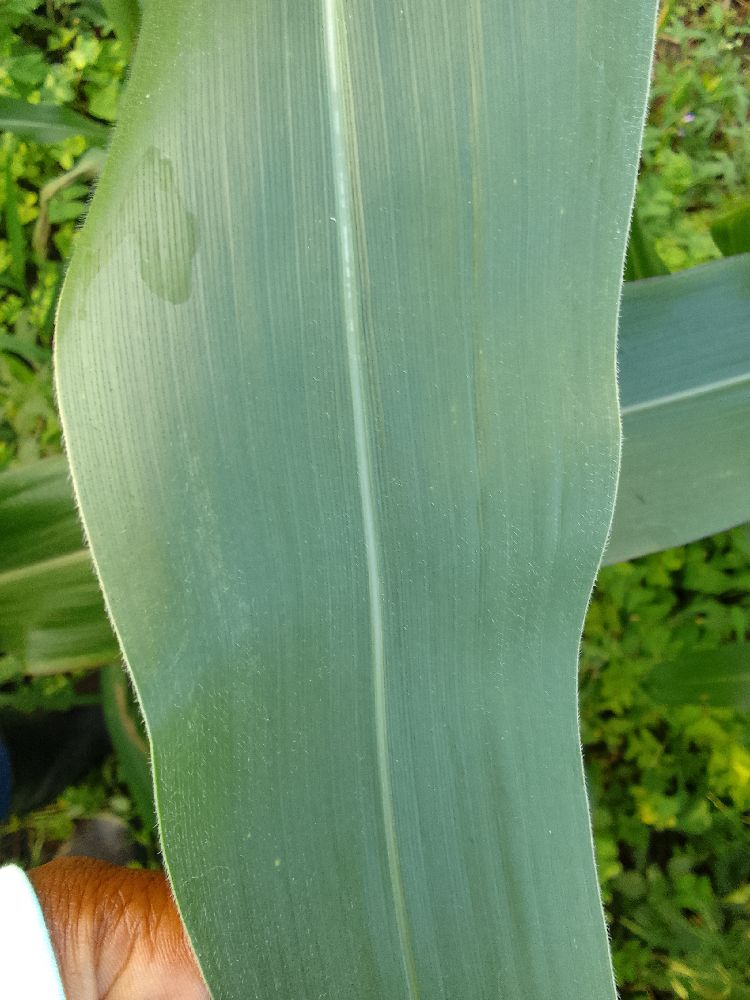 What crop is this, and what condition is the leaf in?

maize, healthy
